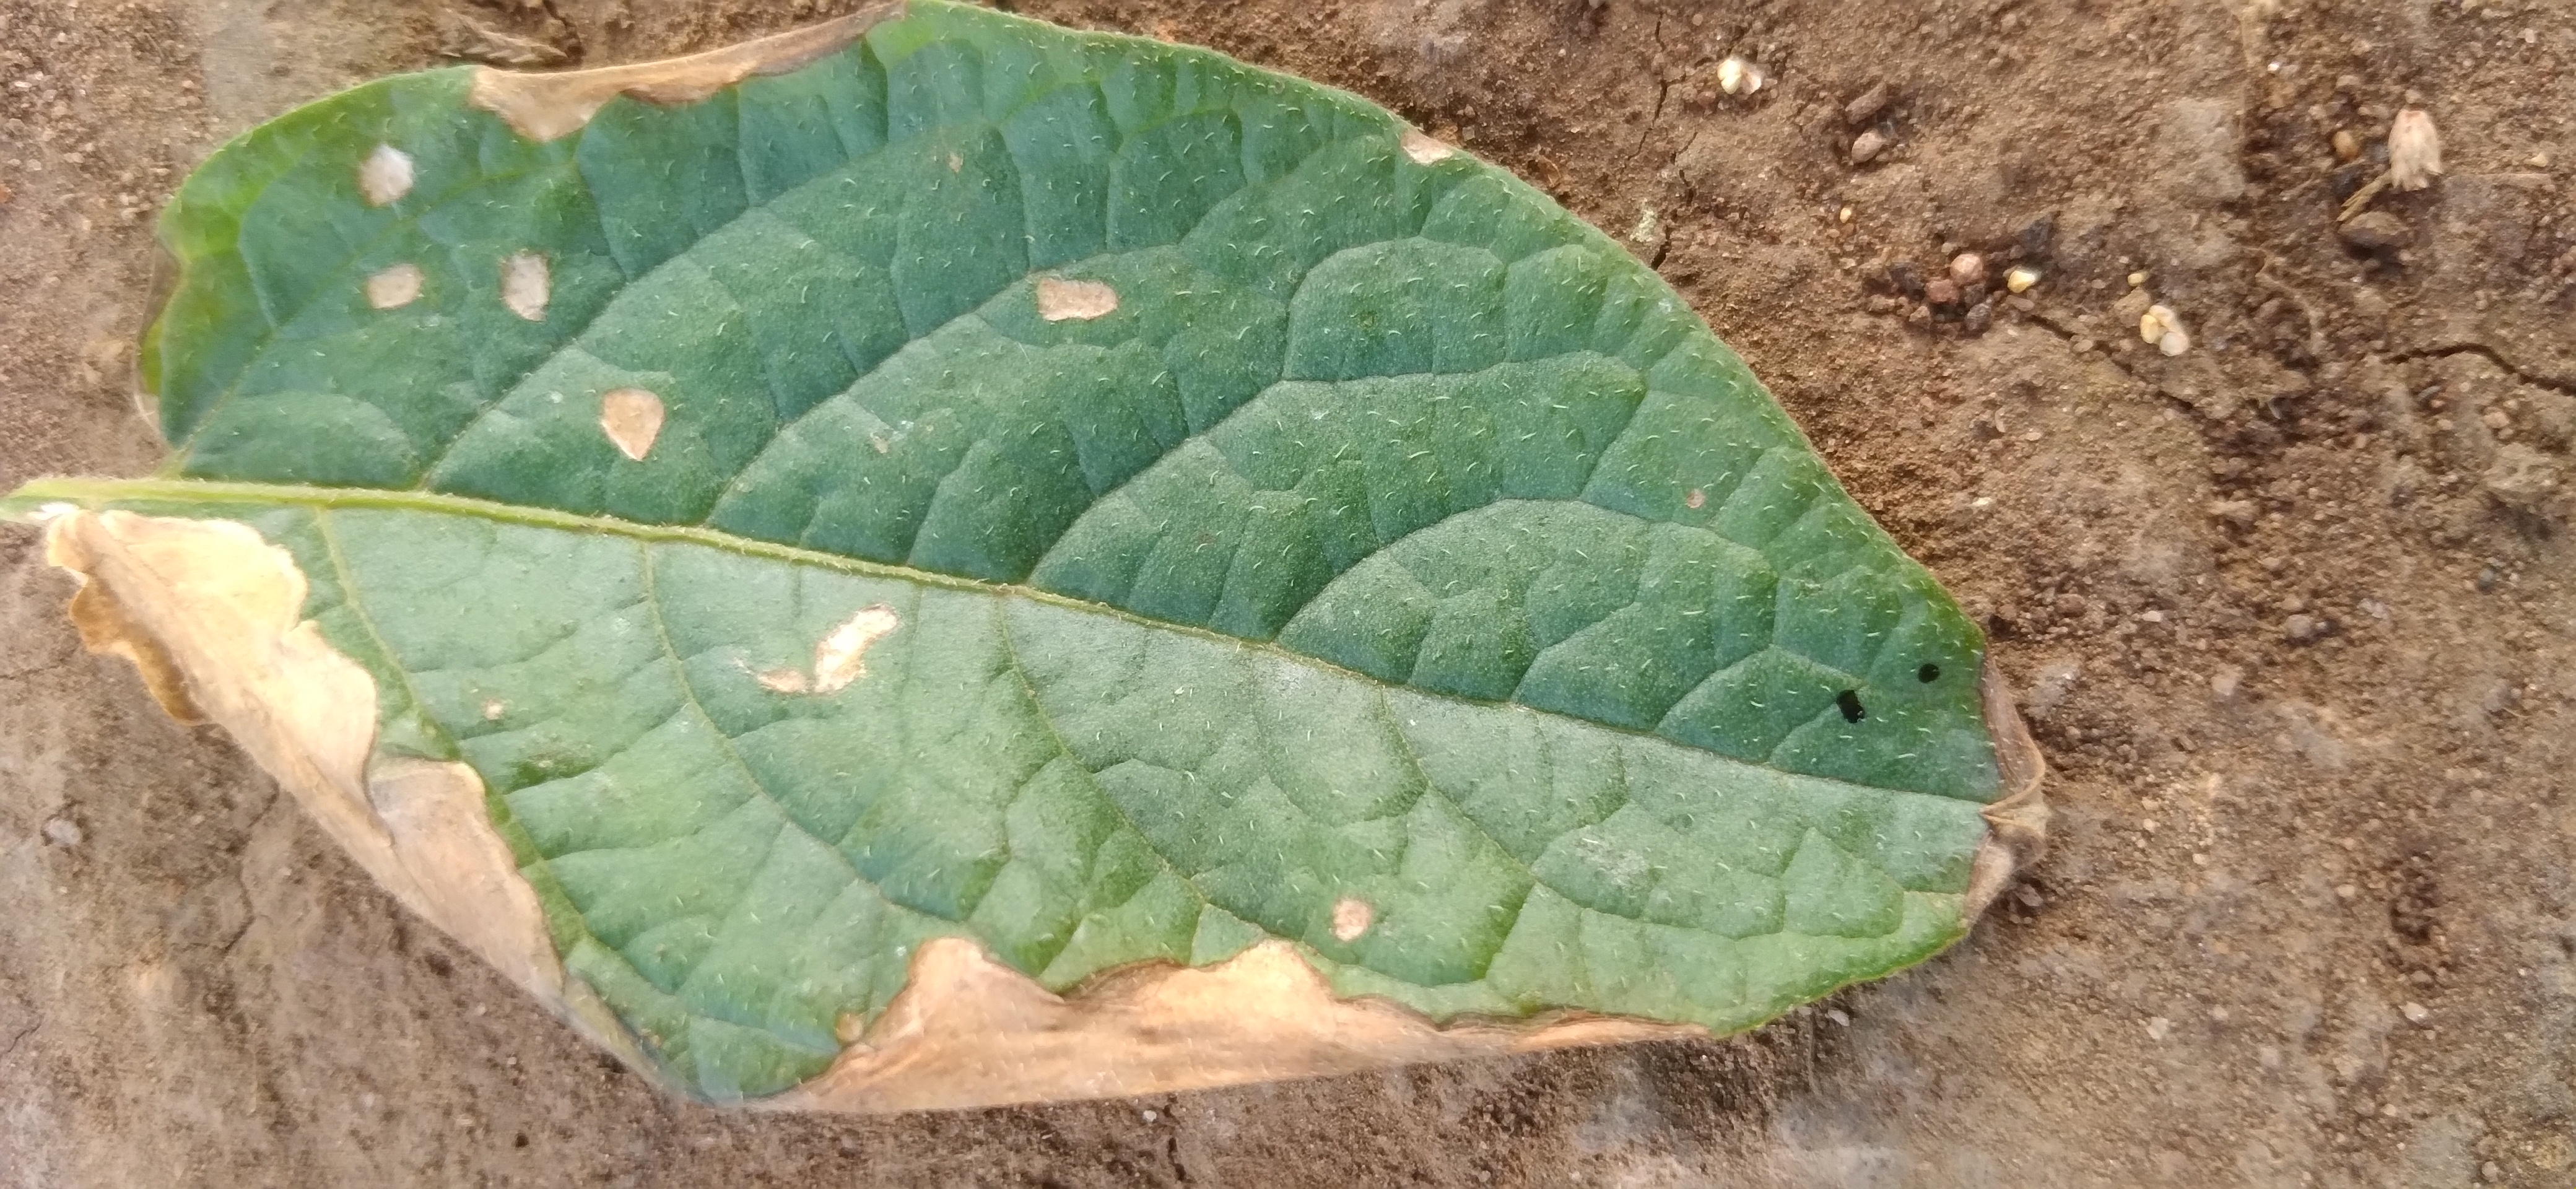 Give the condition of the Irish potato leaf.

early blight
